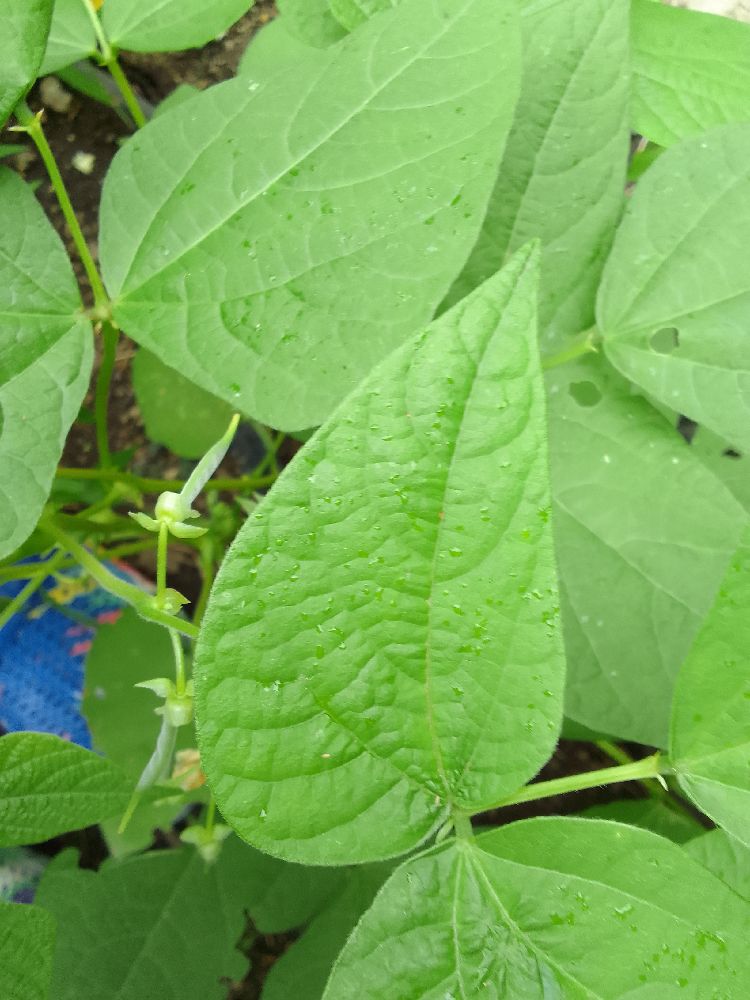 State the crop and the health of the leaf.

common bean, healthy
